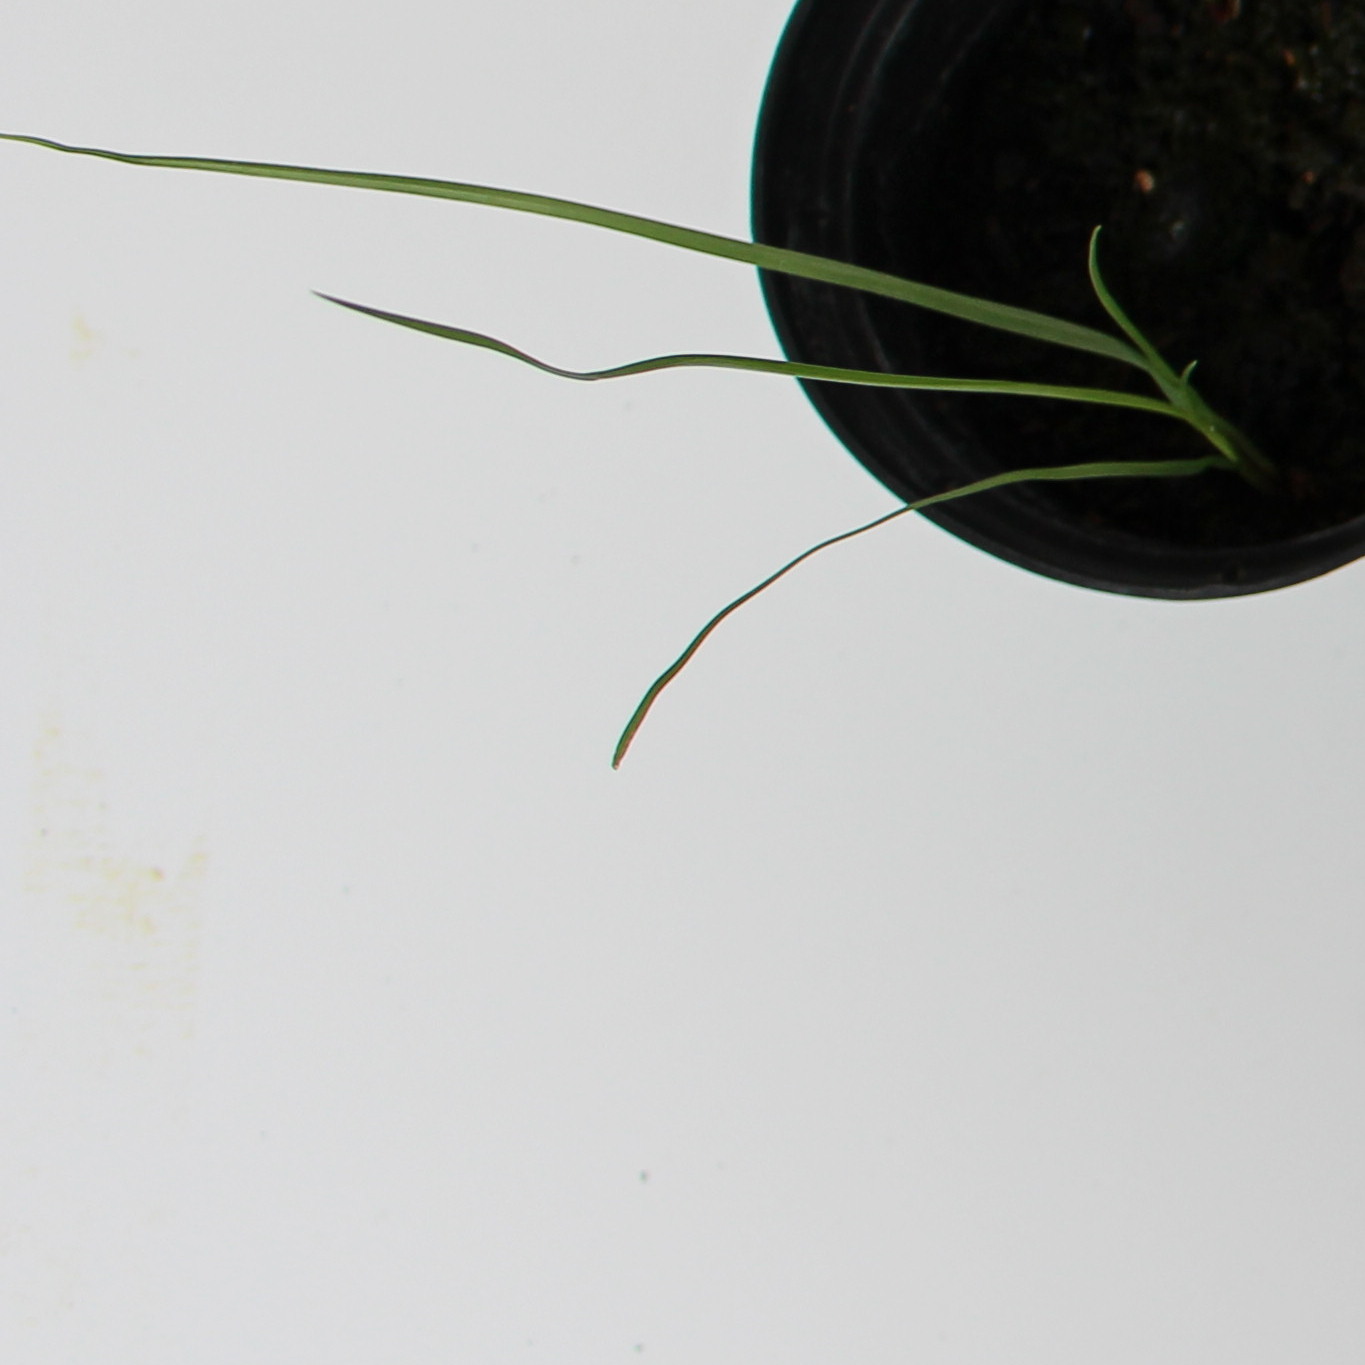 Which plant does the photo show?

Lolium multiflorum
